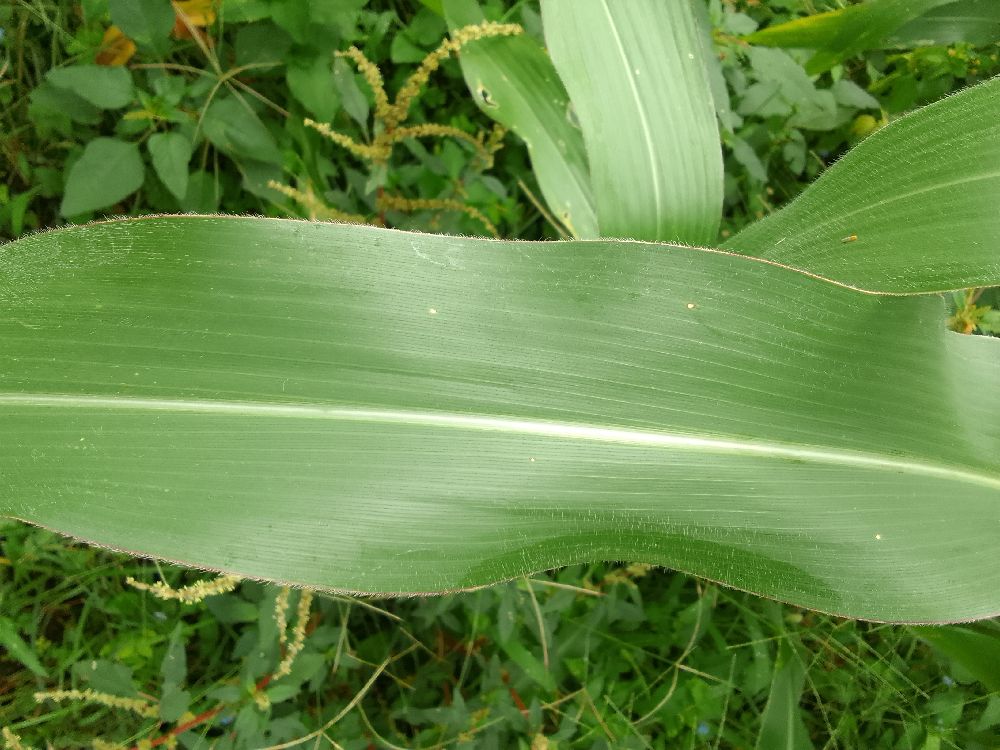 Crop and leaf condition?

maize, healthy
